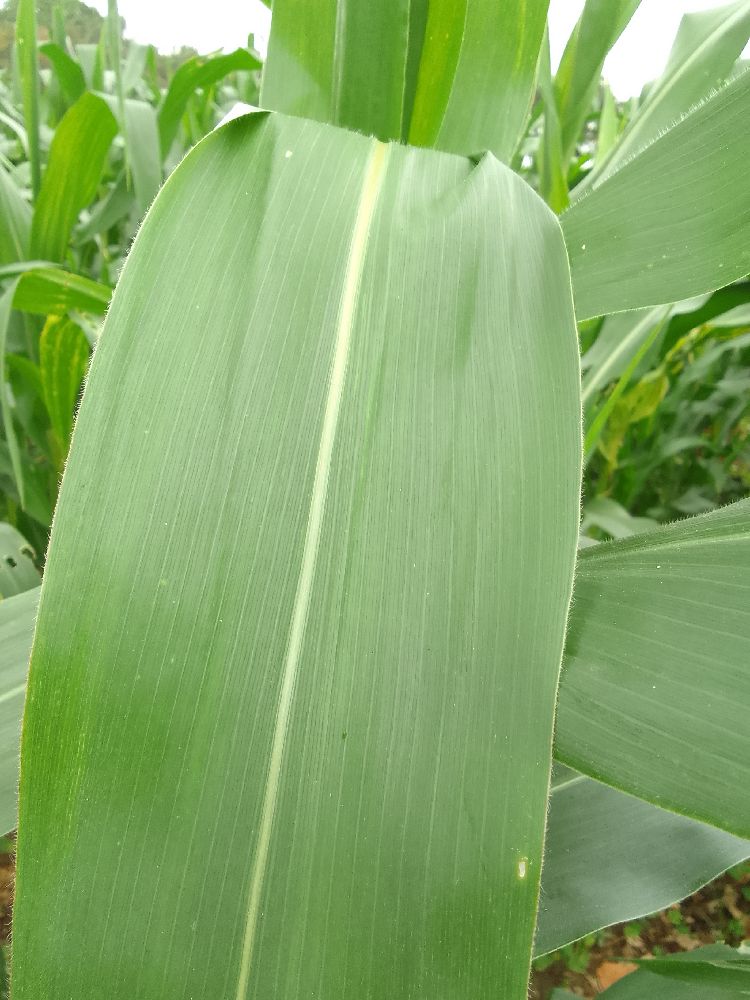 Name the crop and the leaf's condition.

maize, healthy
